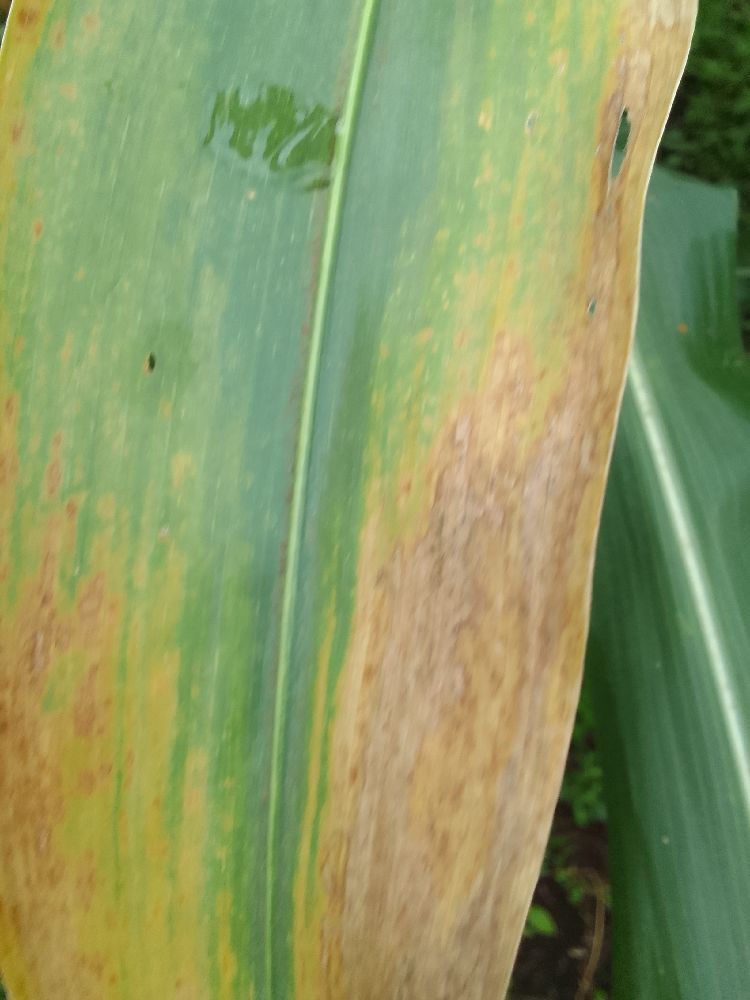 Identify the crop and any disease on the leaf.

maize, maize lethal necrosis
